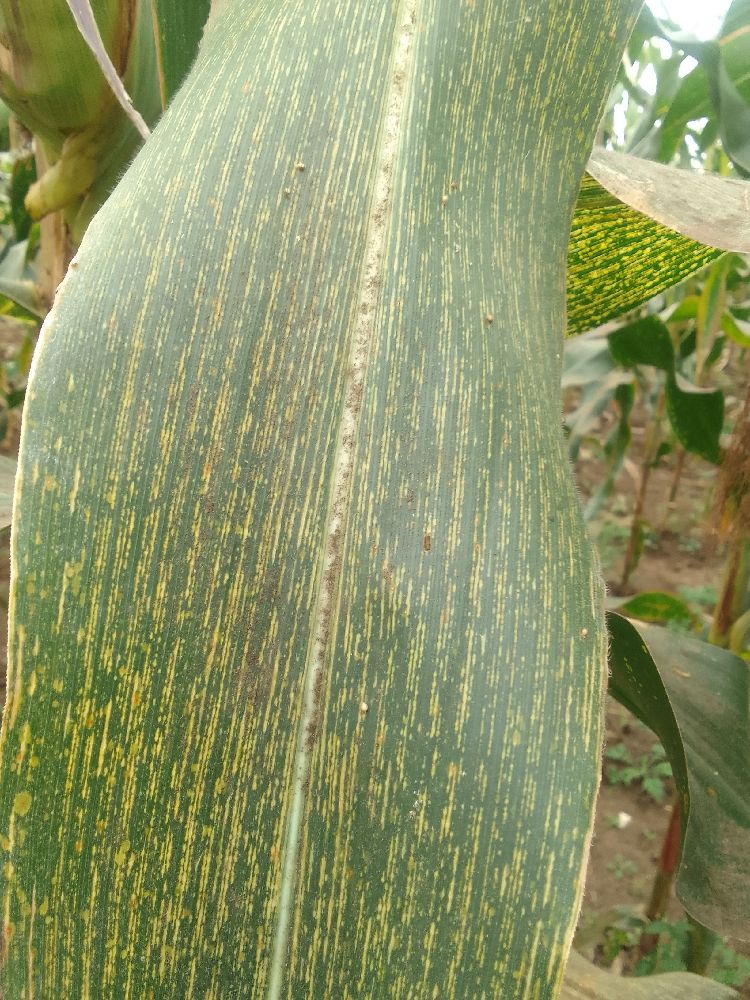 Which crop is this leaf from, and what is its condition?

maize, maize streak virus
